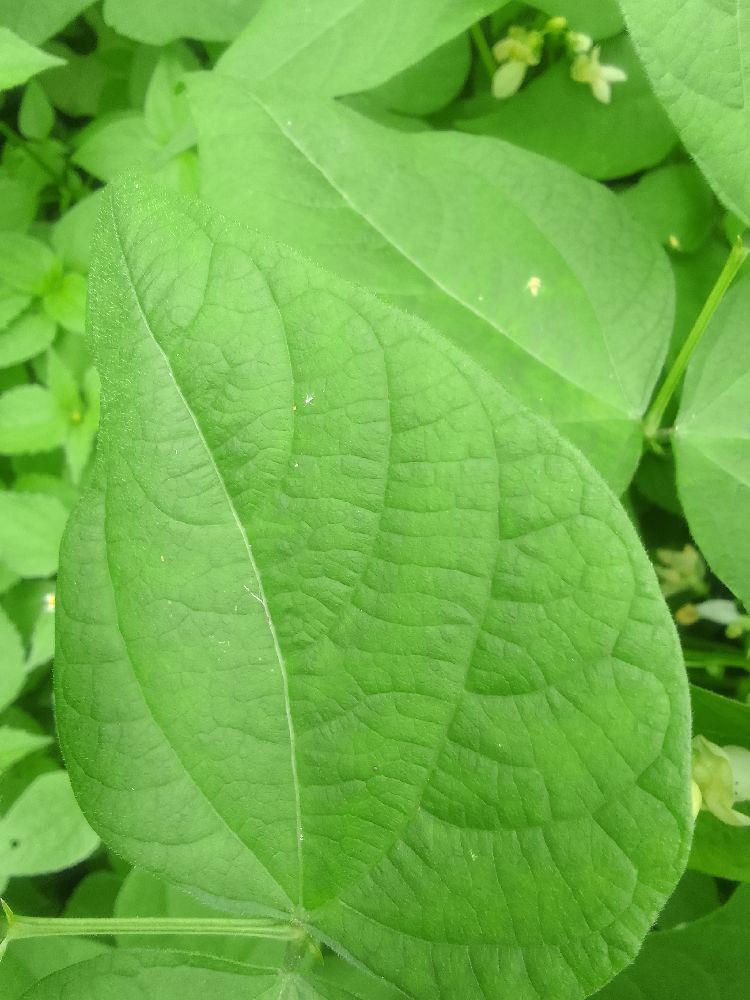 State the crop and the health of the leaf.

common bean, healthy
